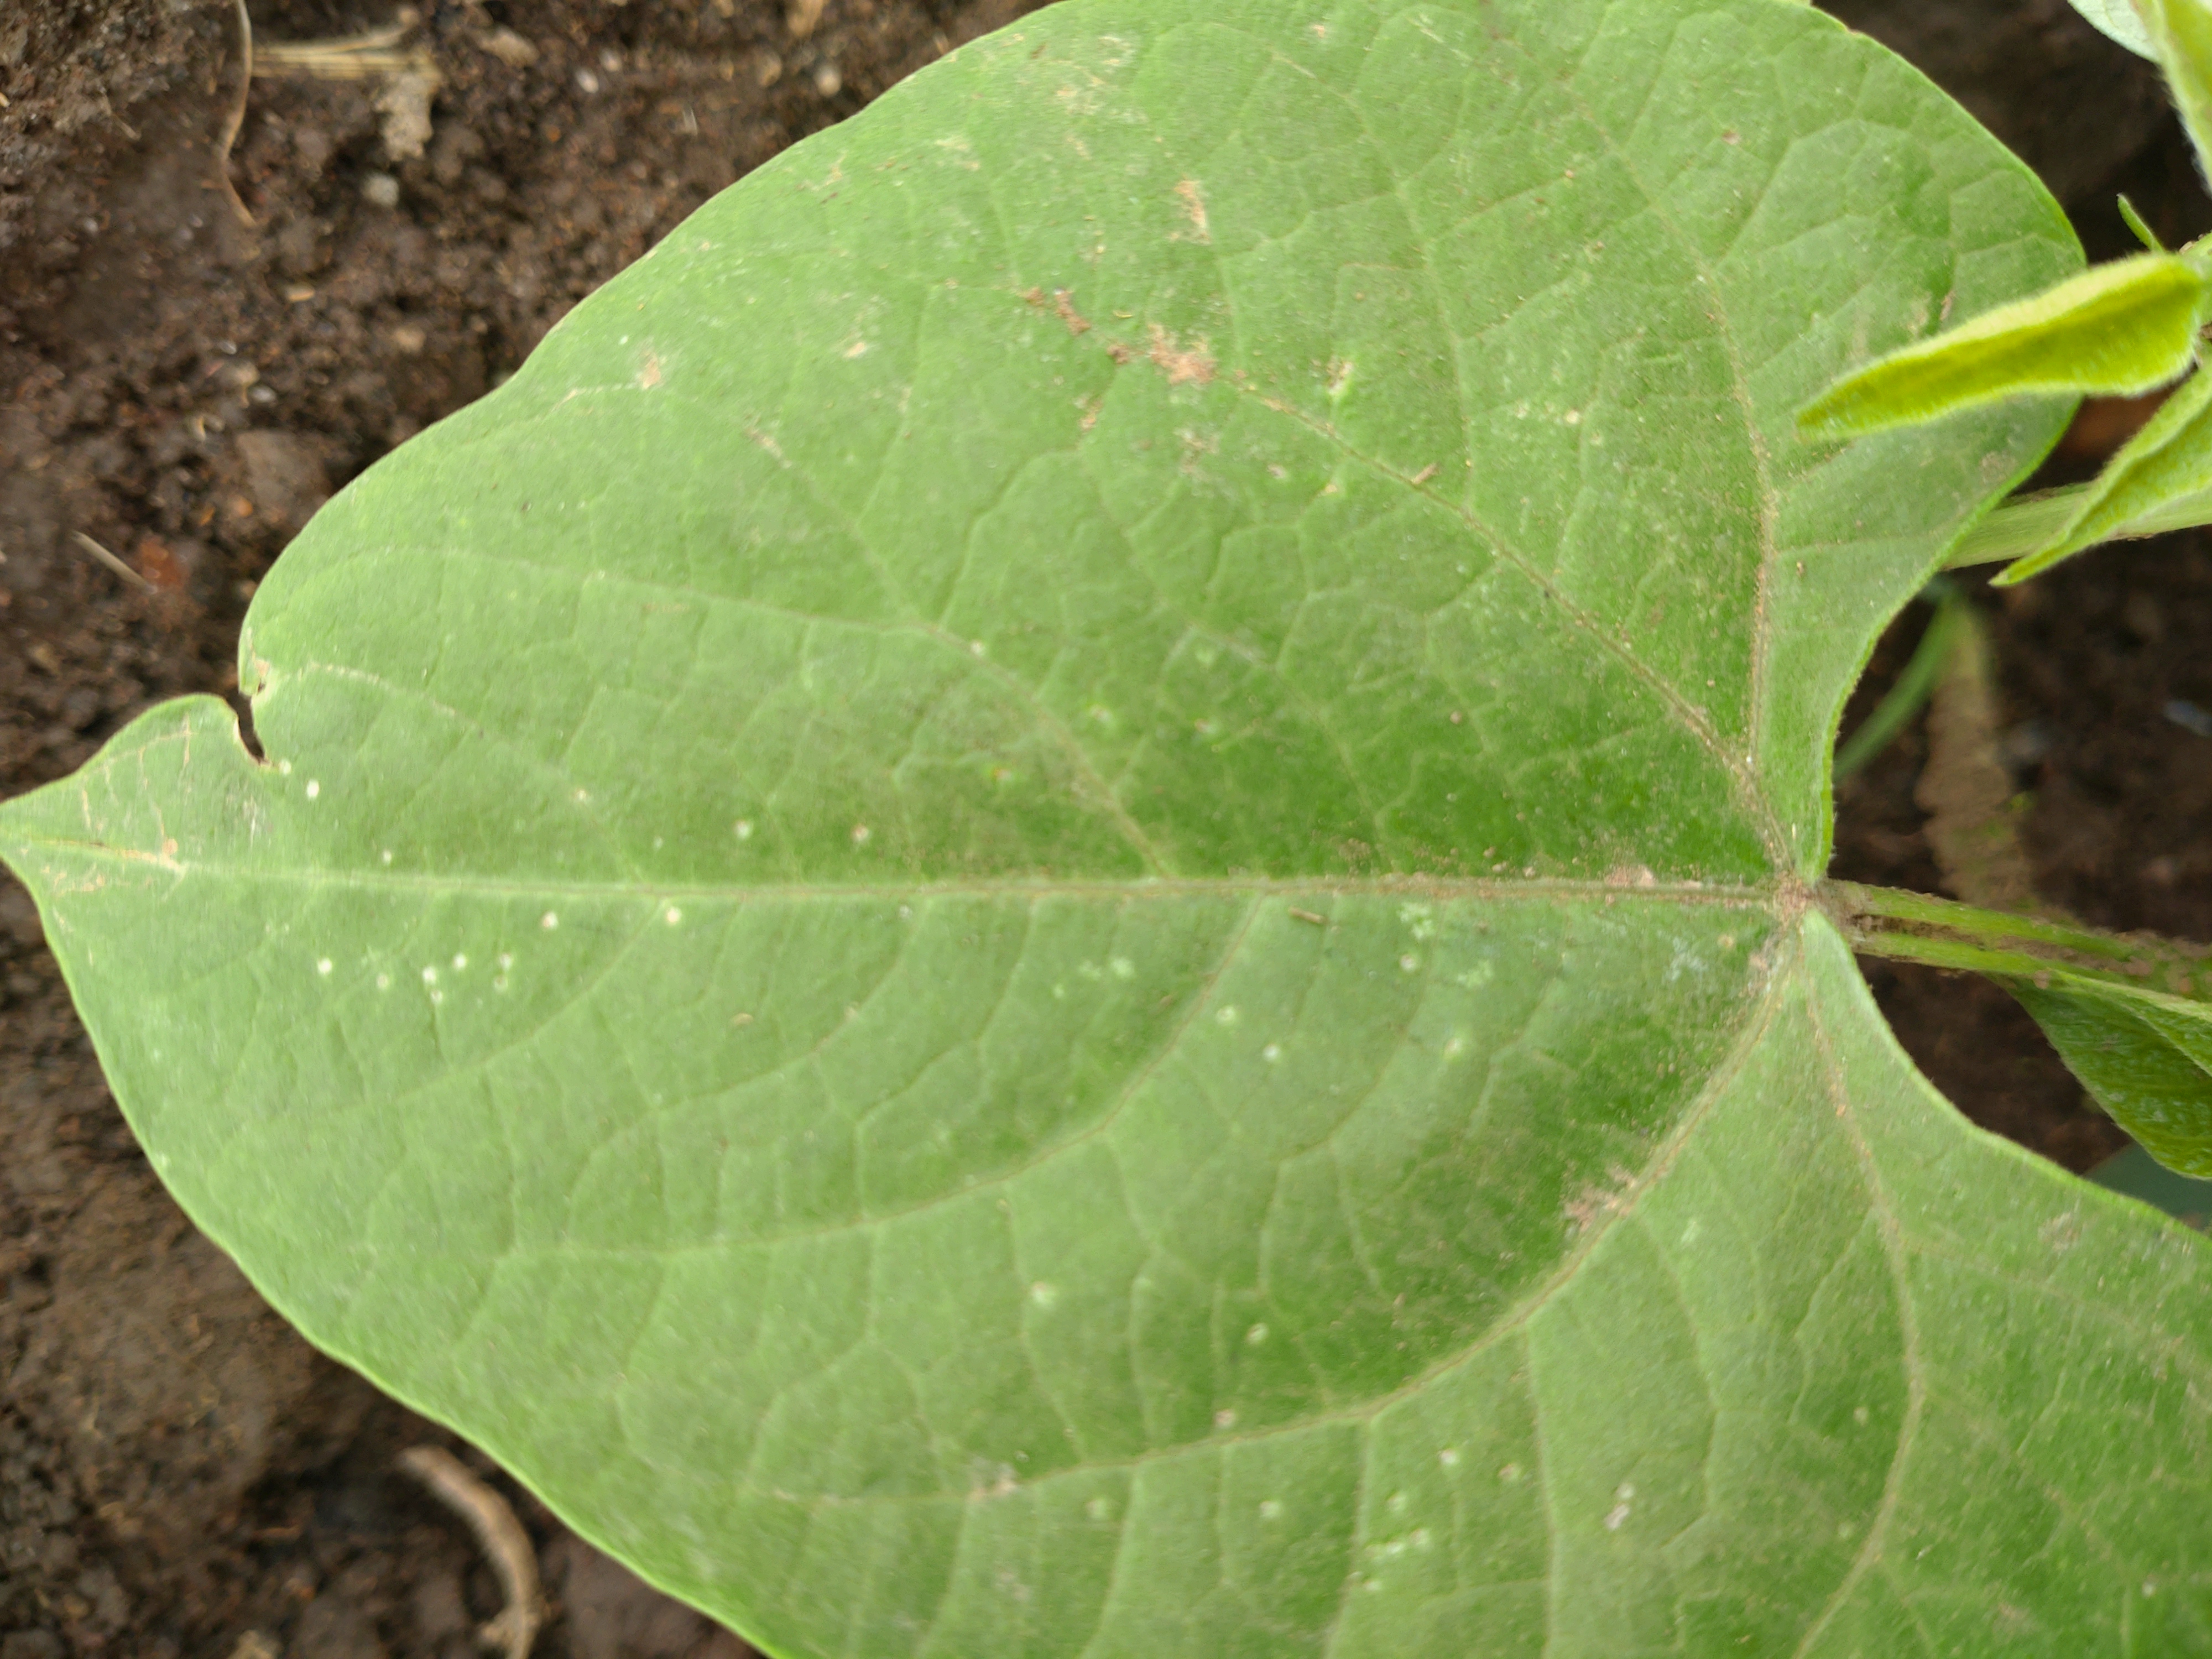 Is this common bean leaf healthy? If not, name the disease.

healthy
